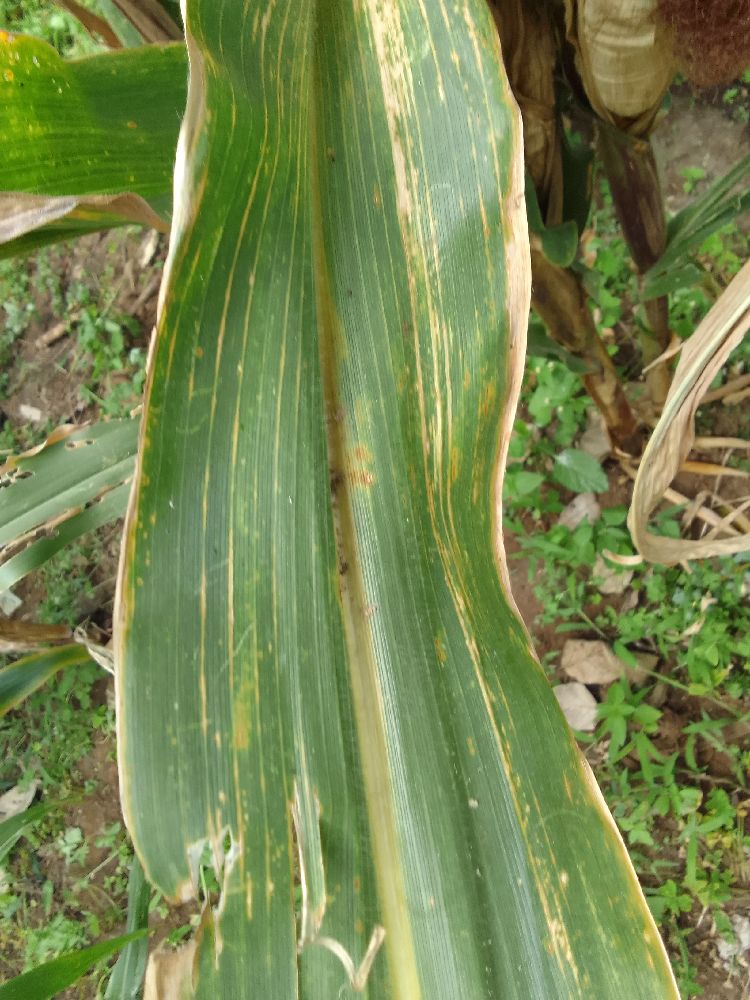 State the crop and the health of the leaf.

maize, maize lethal necrosis
